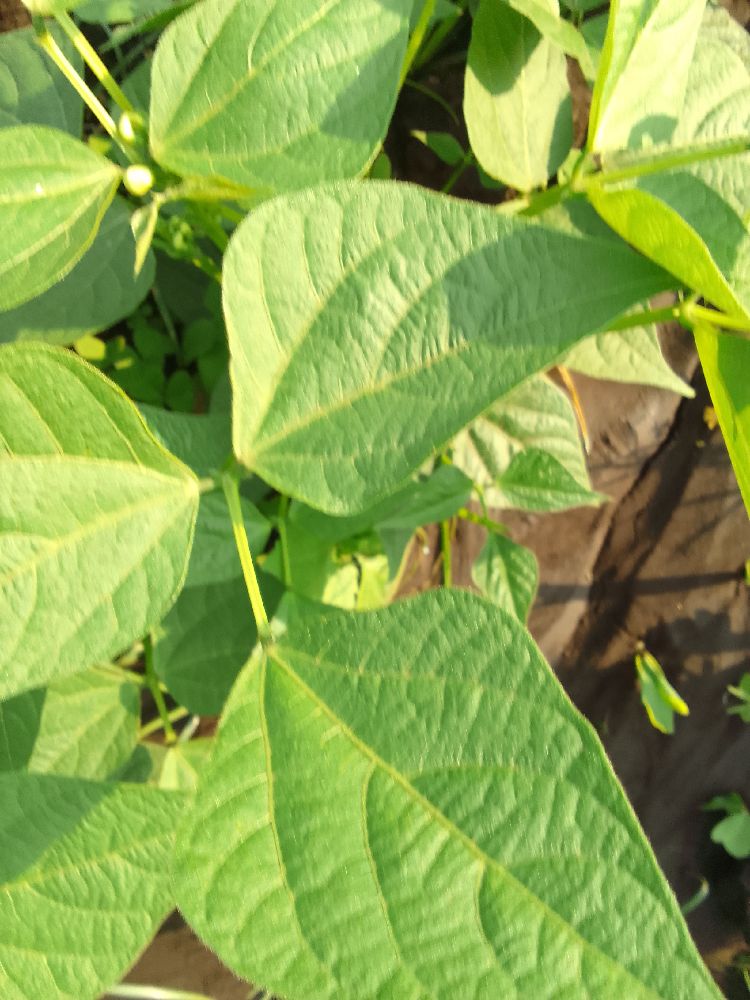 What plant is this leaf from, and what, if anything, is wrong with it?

common bean, healthy
